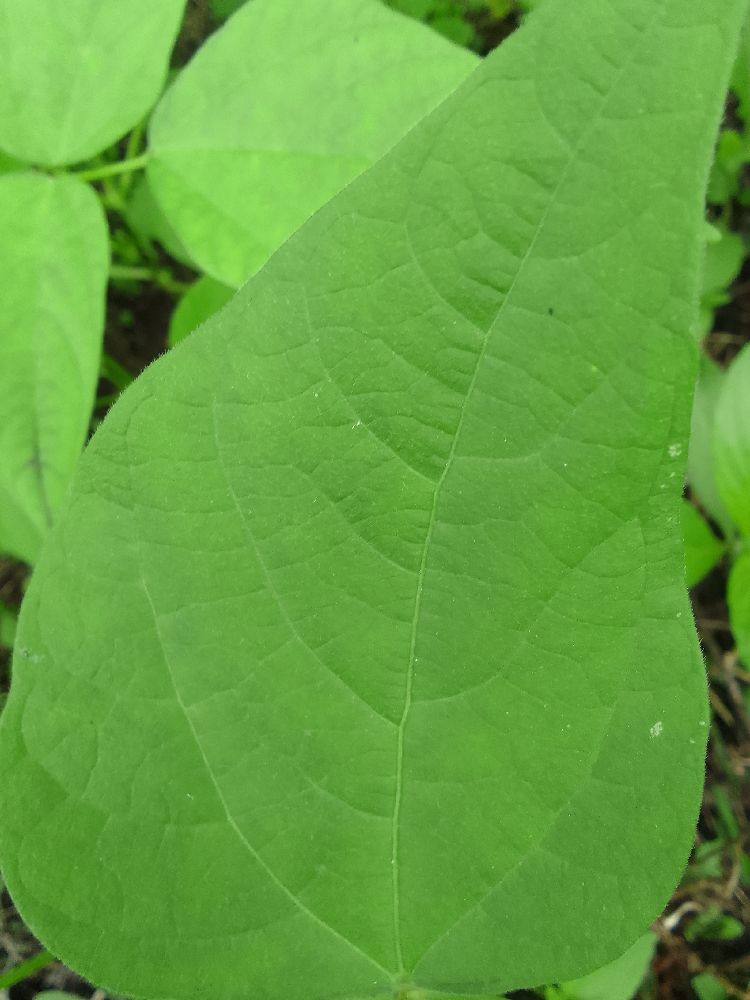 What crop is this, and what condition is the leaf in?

common bean, healthy
